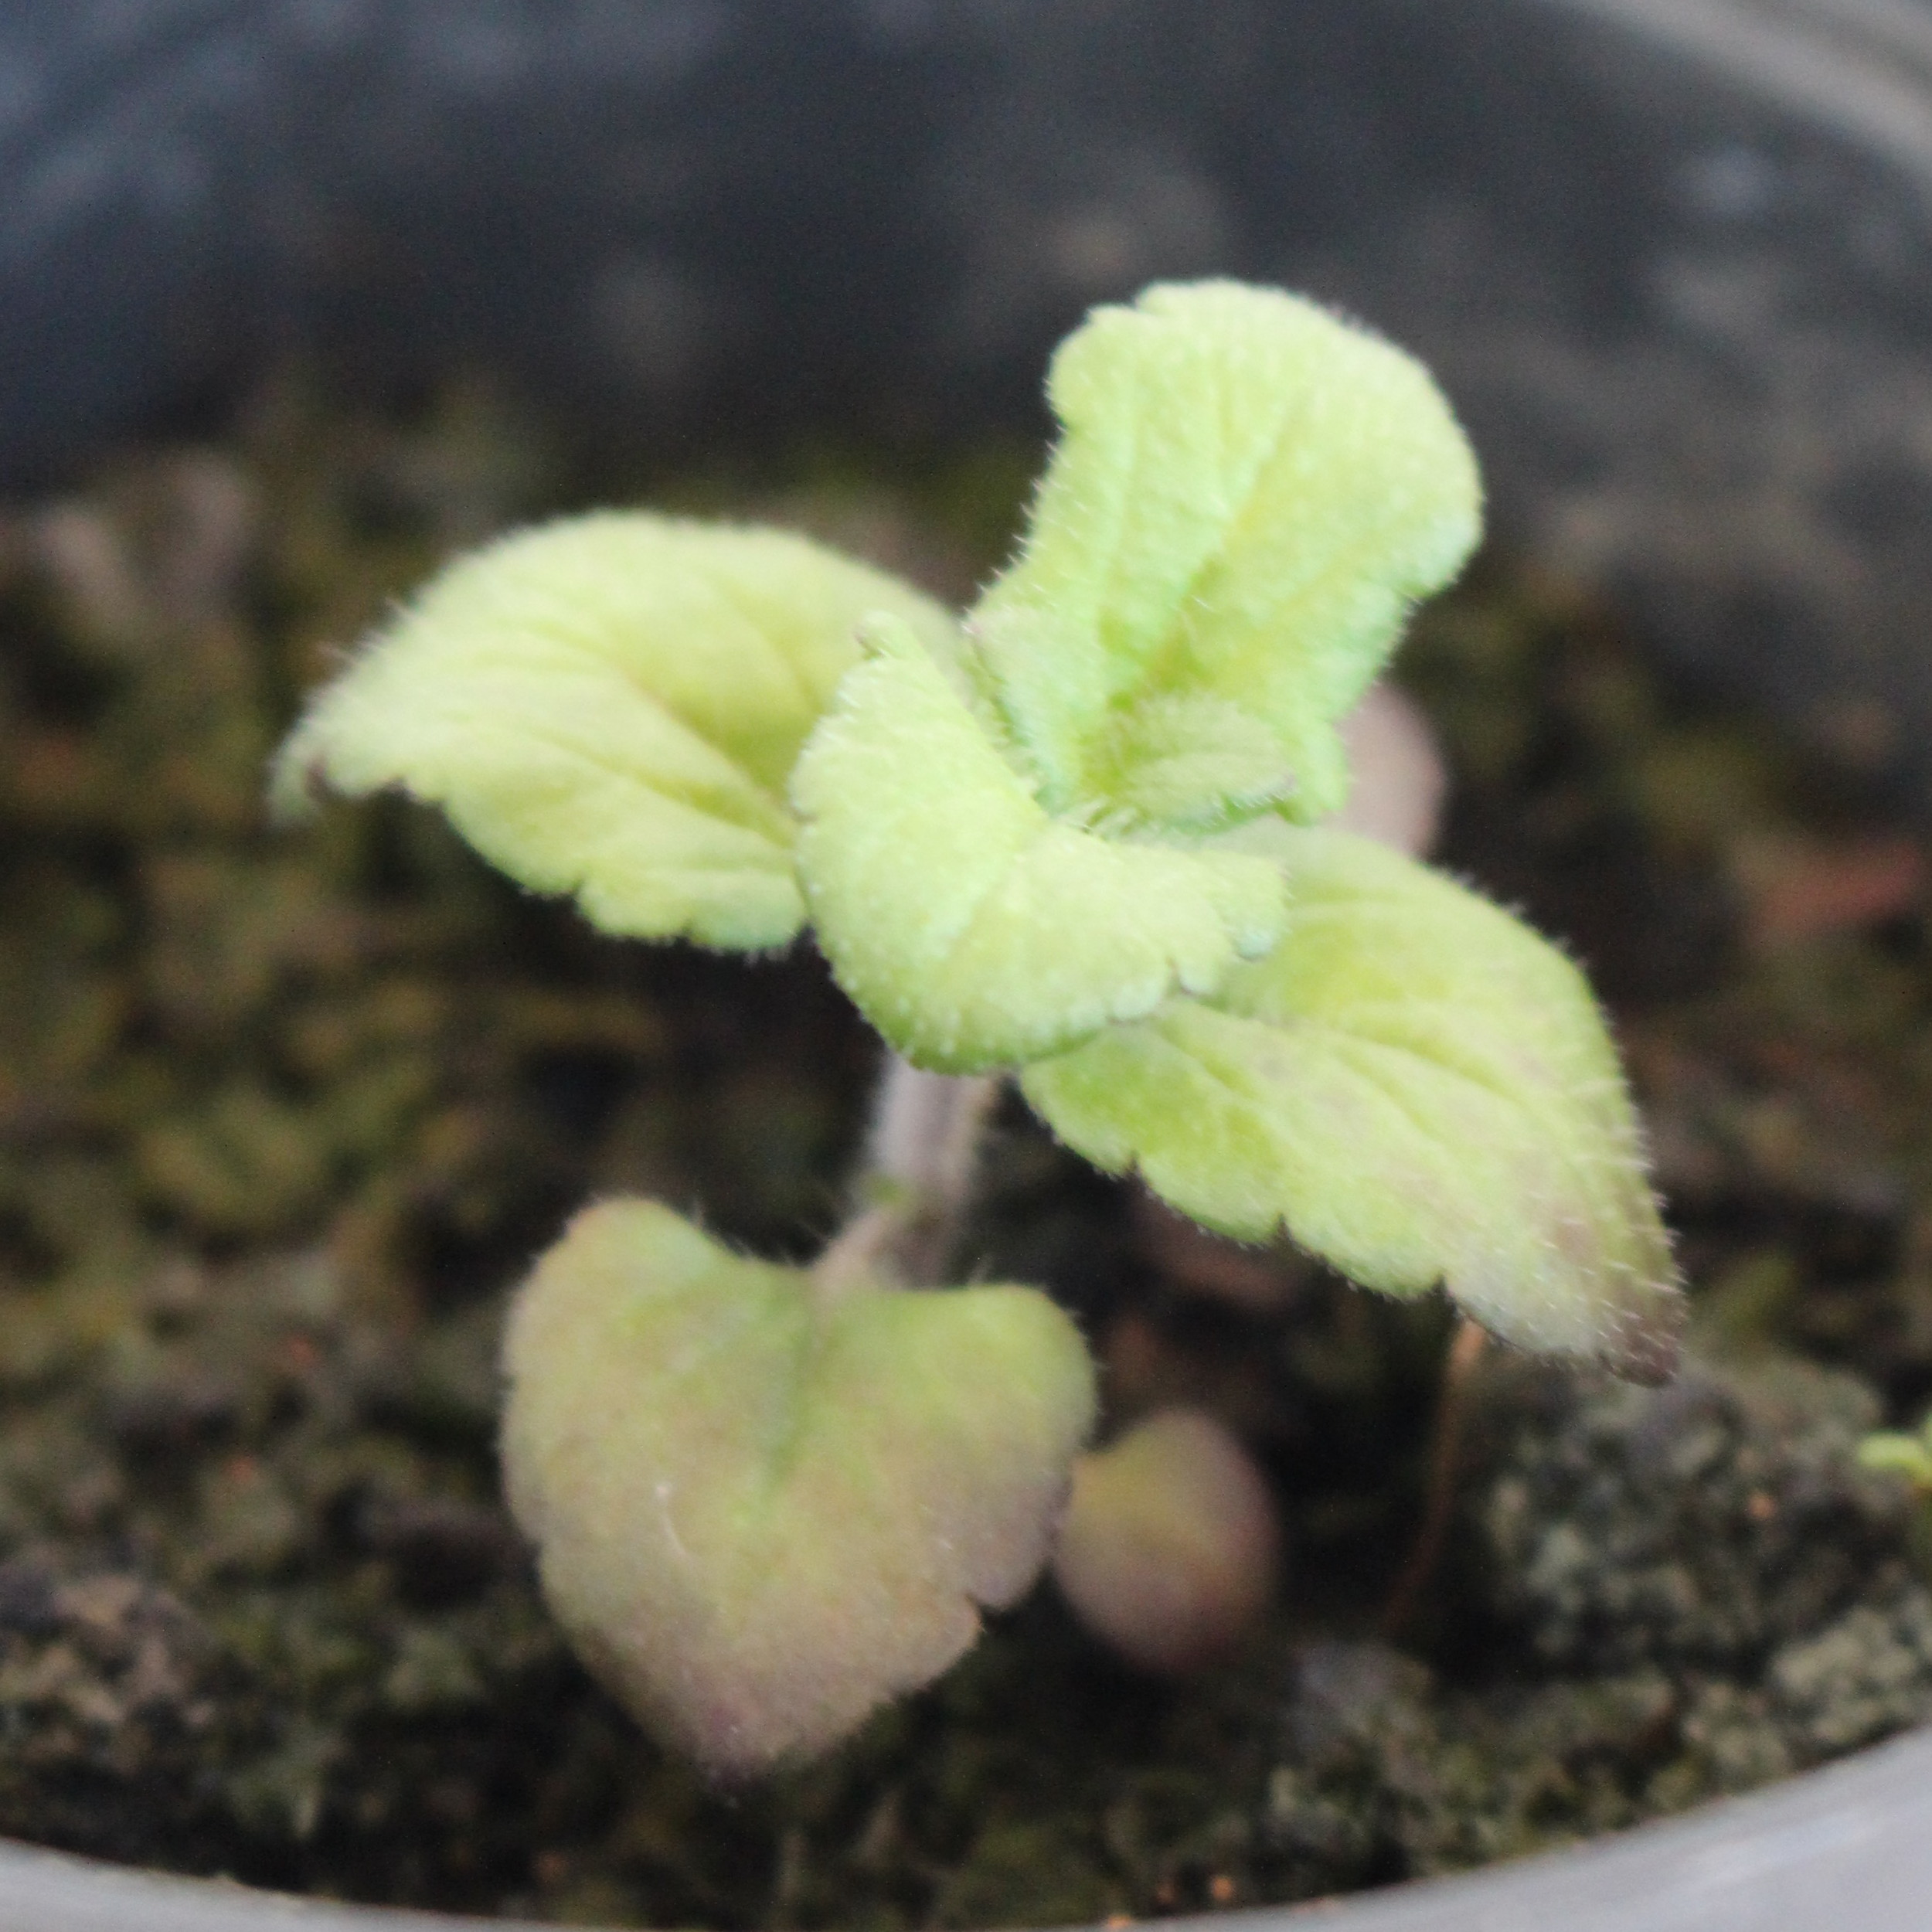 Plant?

Veronica persica
